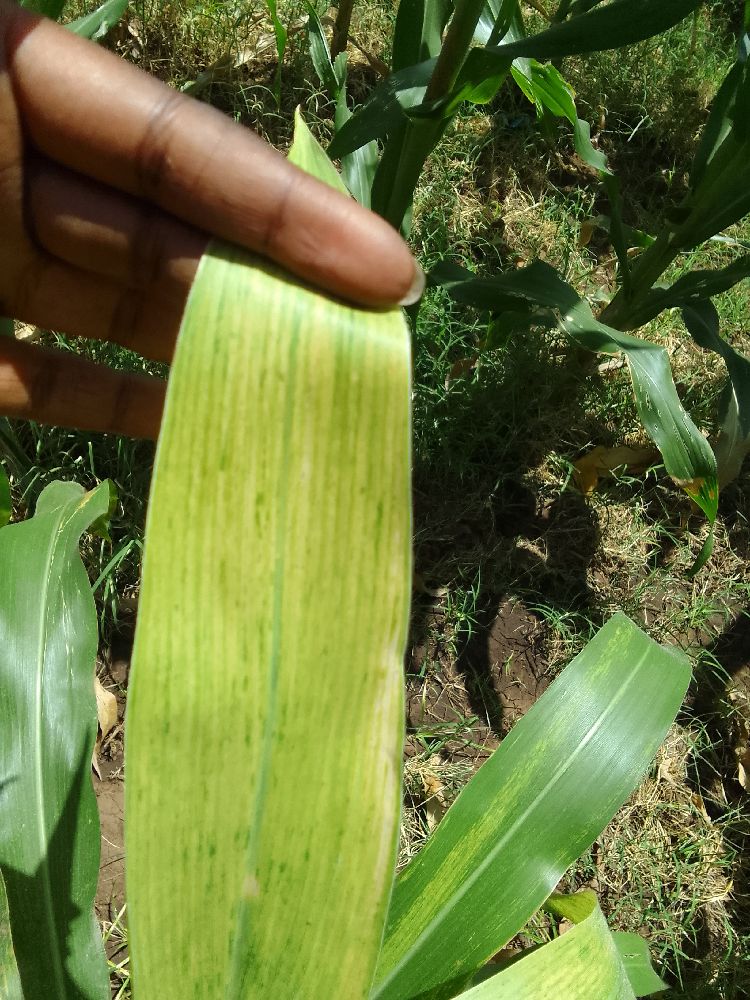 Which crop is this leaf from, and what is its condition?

maize, maize lethal necrosis
